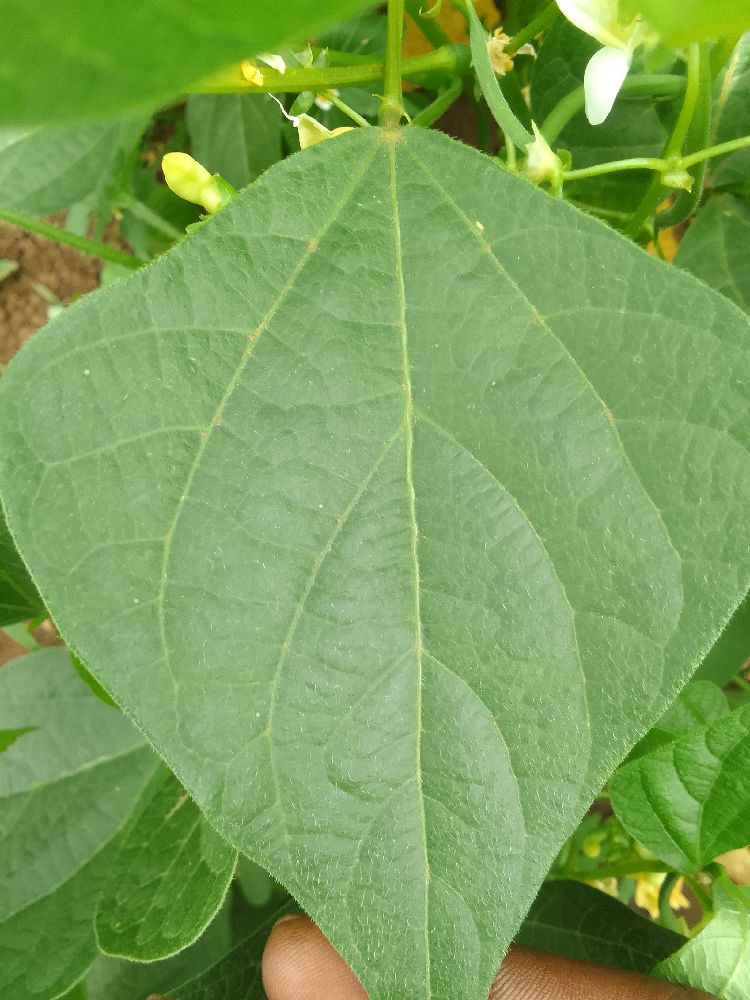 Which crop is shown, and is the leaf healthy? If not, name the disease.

common bean, healthy
